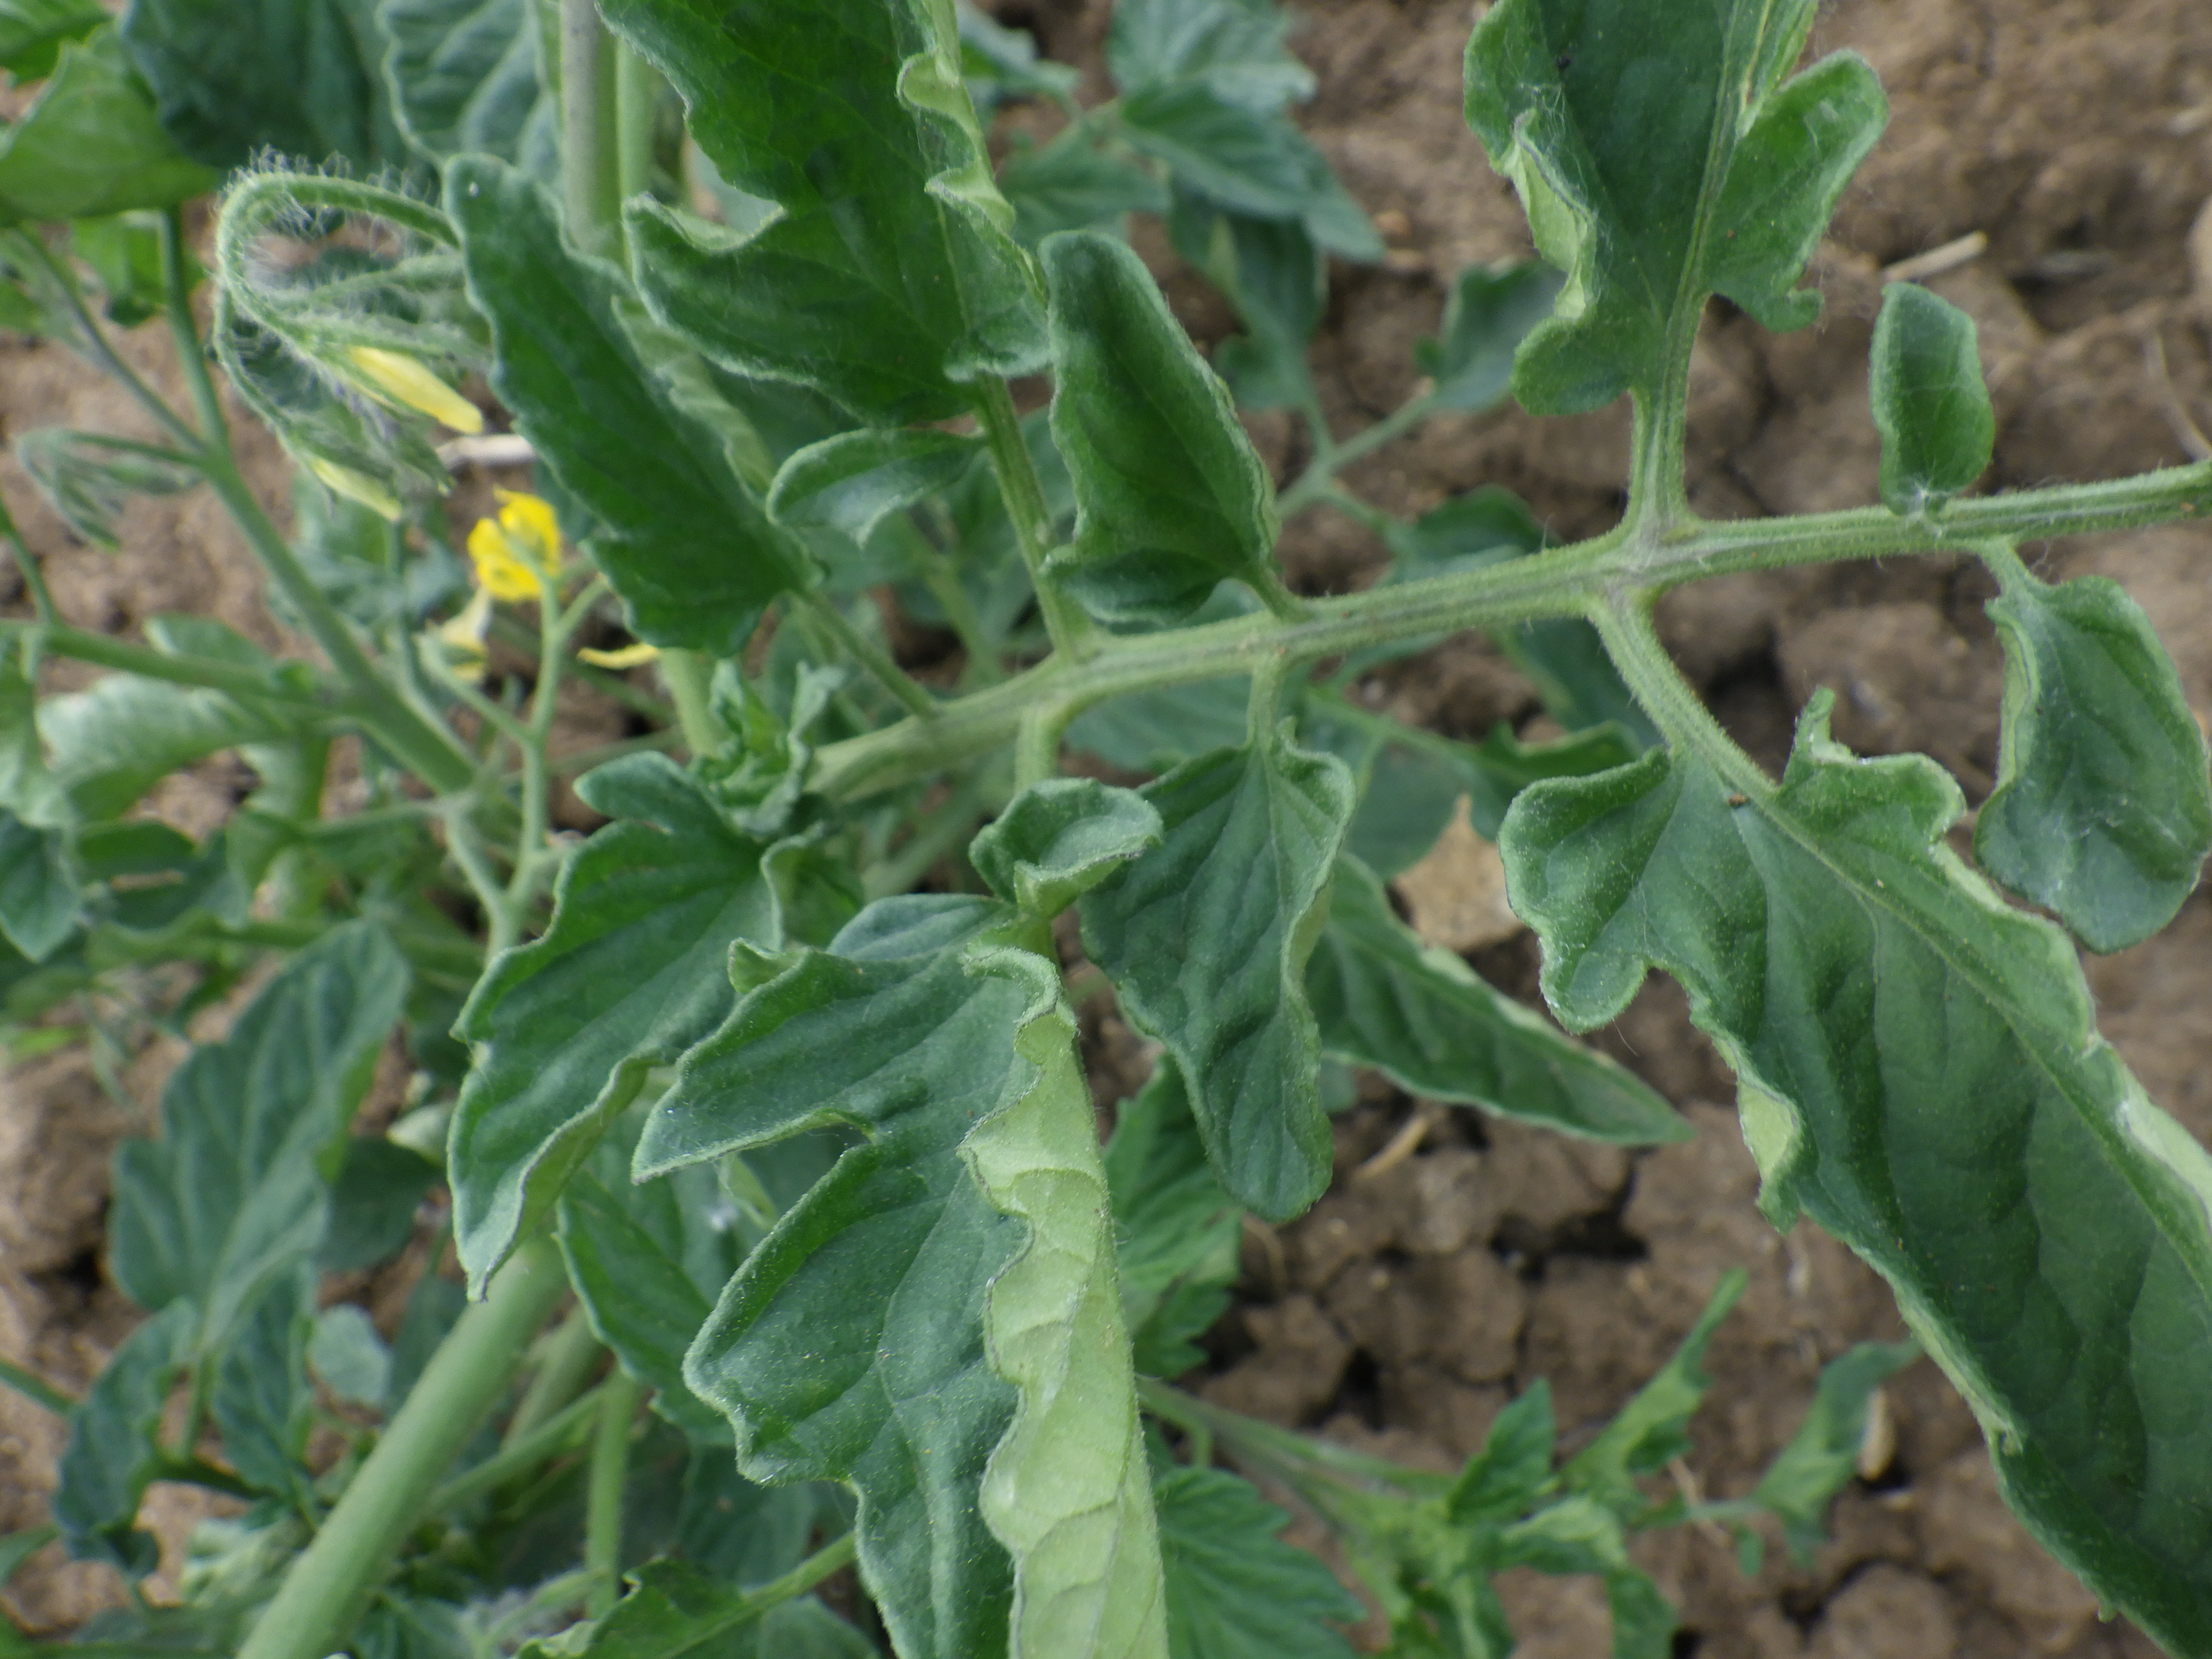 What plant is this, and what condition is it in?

tomato, water stress
